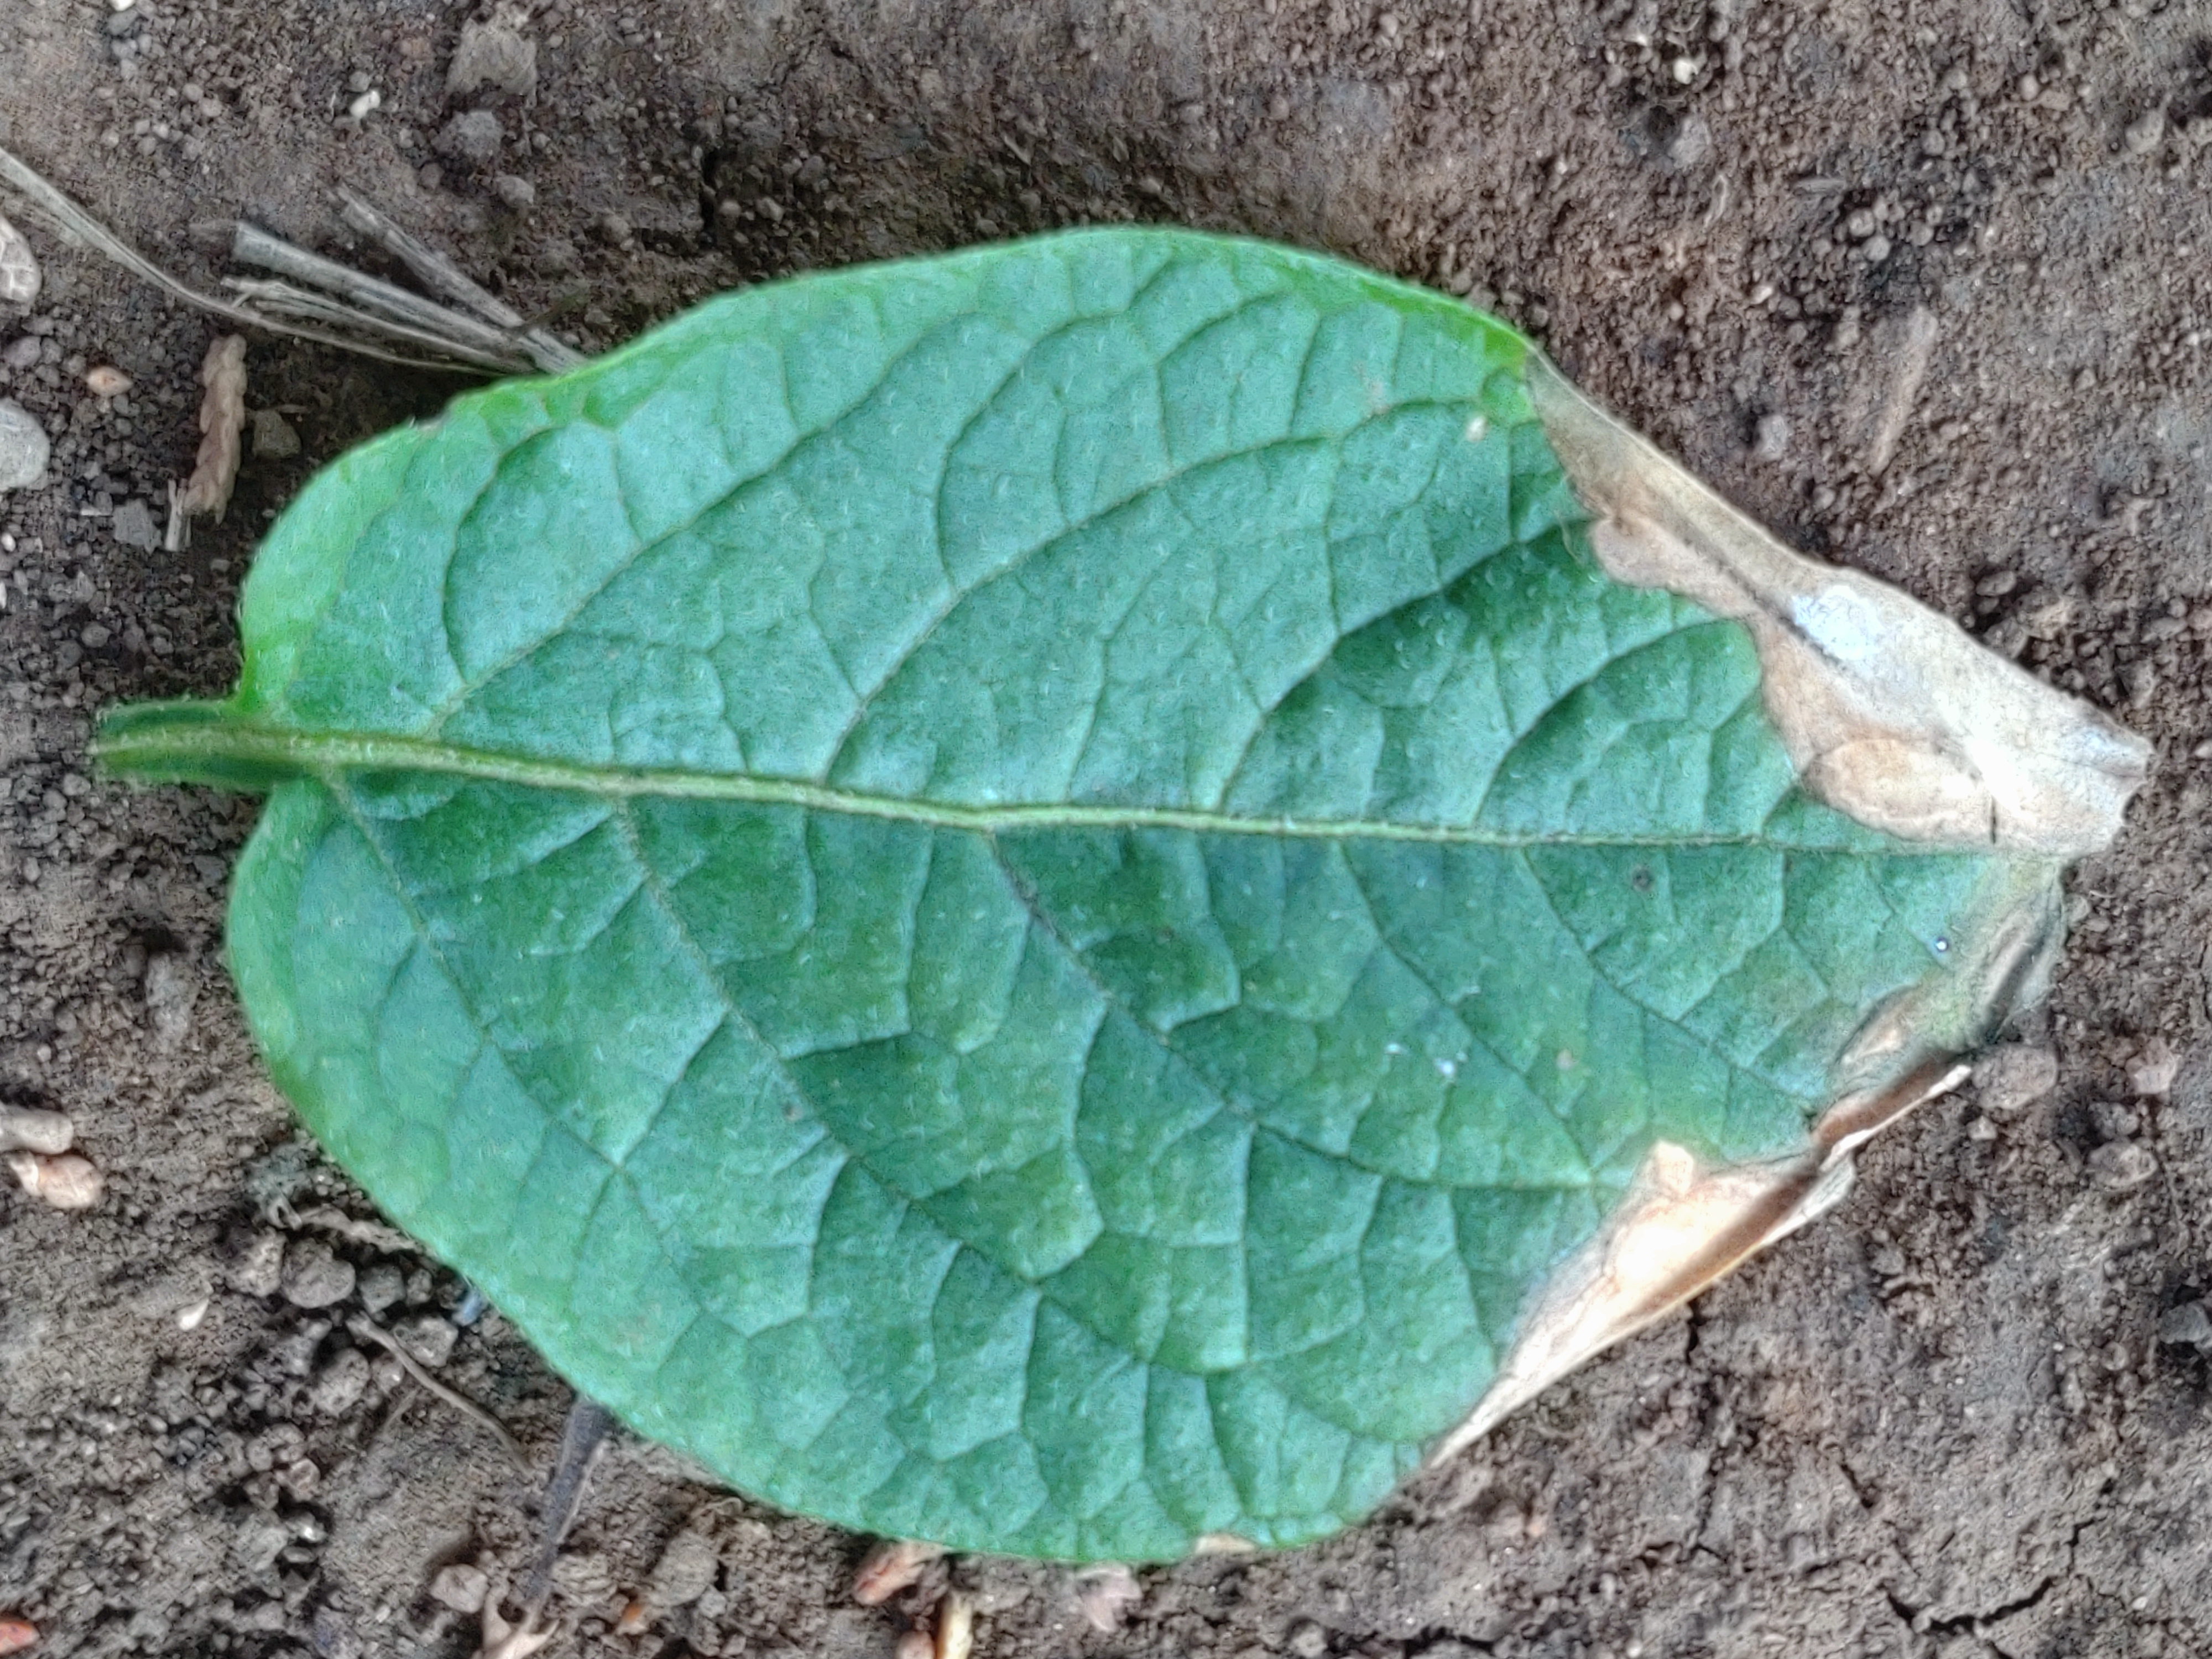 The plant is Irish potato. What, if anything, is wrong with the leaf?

early blight
